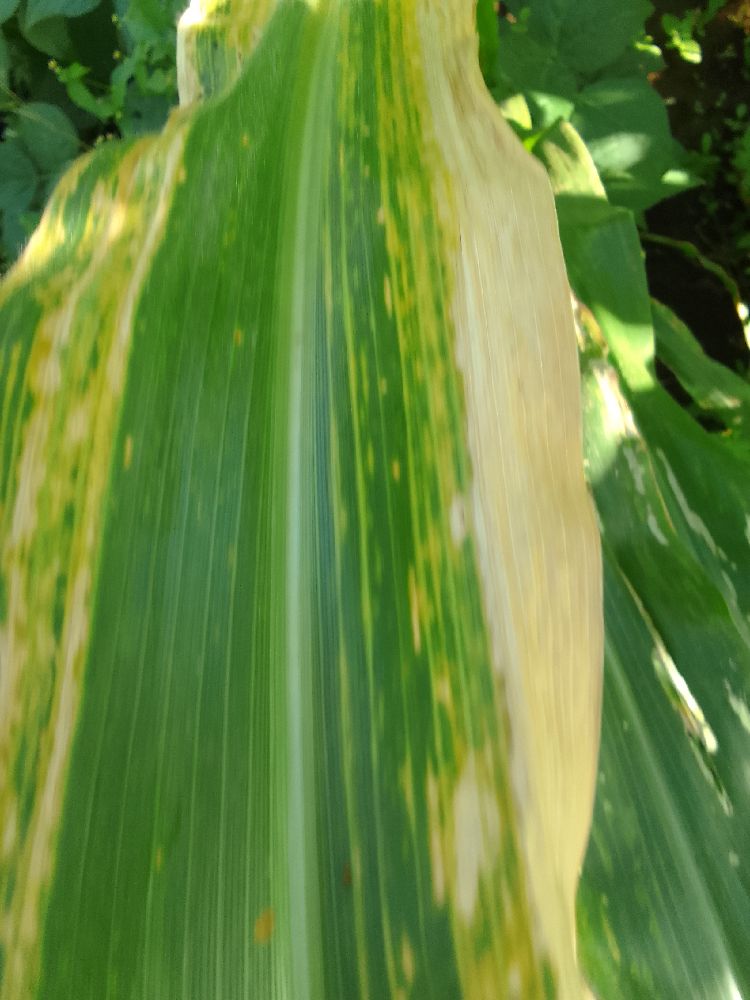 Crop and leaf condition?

maize, maize lethal necrosis
